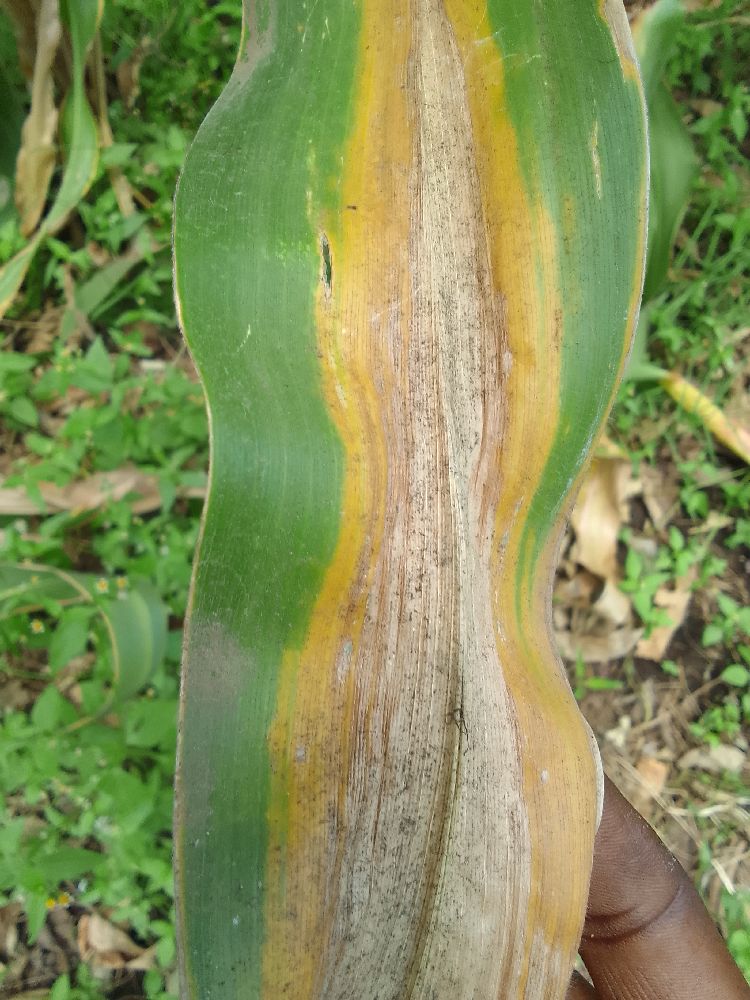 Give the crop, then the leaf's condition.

maize, maize lethal necrosis
